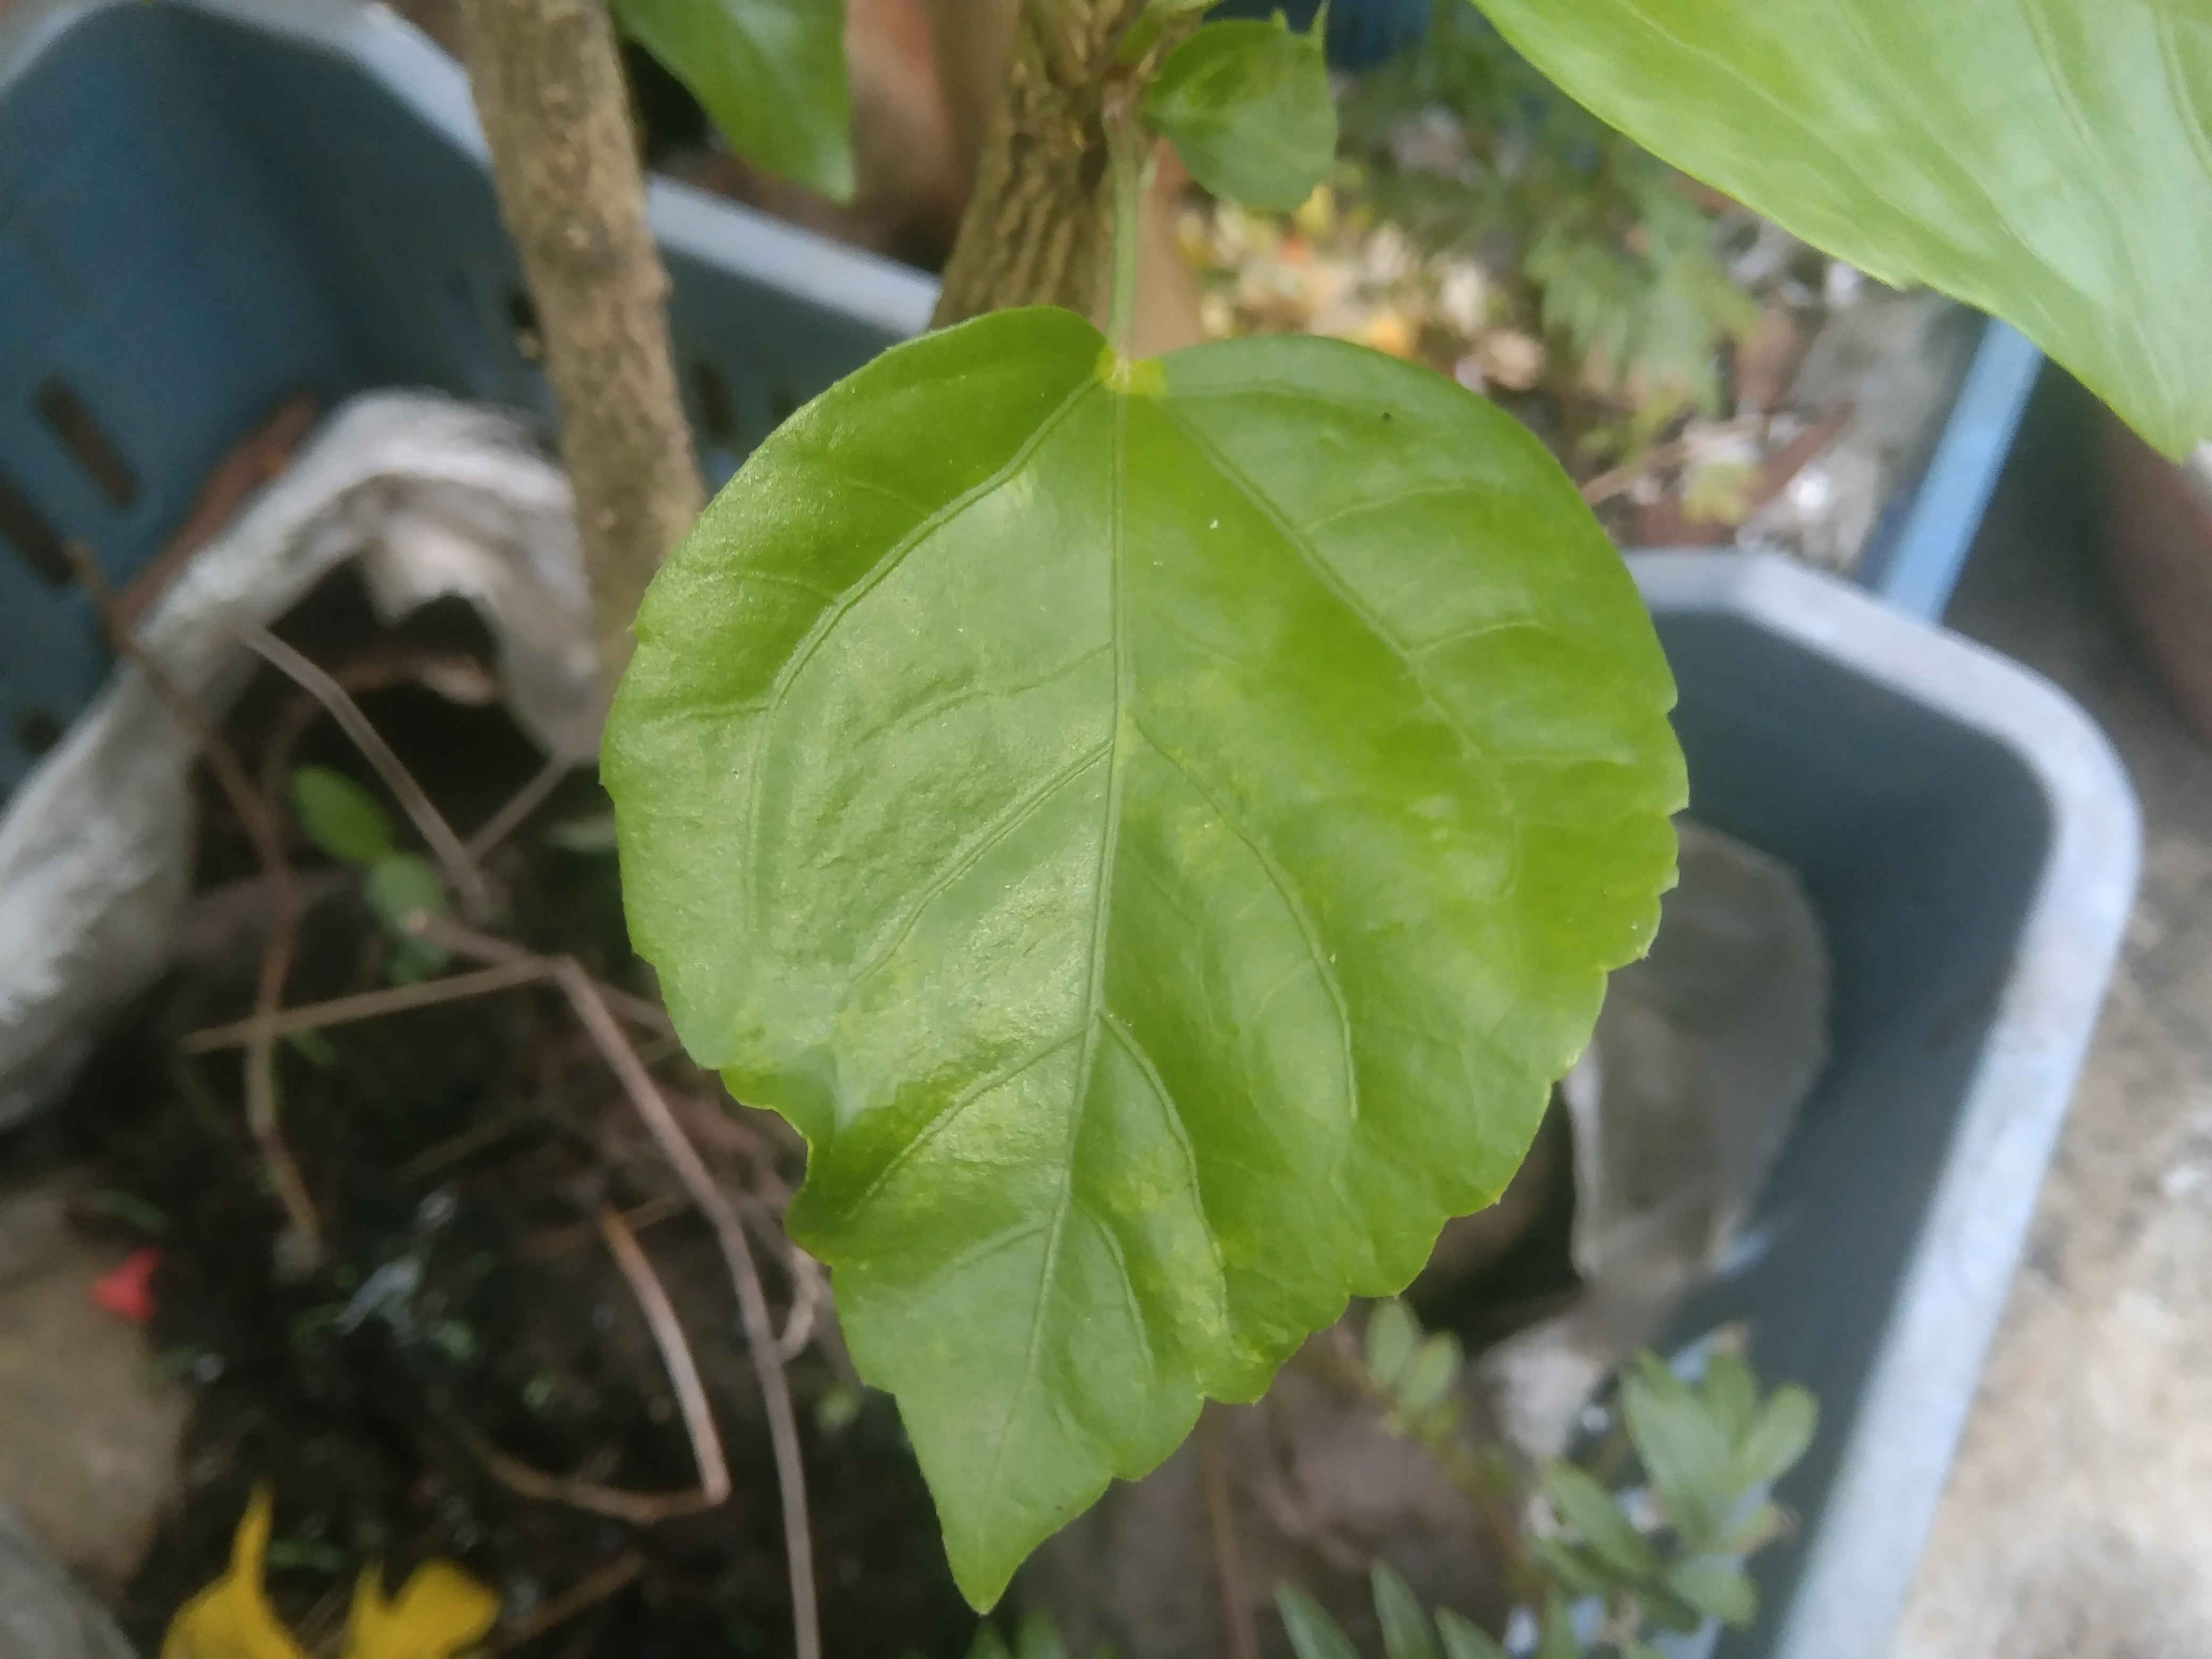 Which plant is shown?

hibiscus
